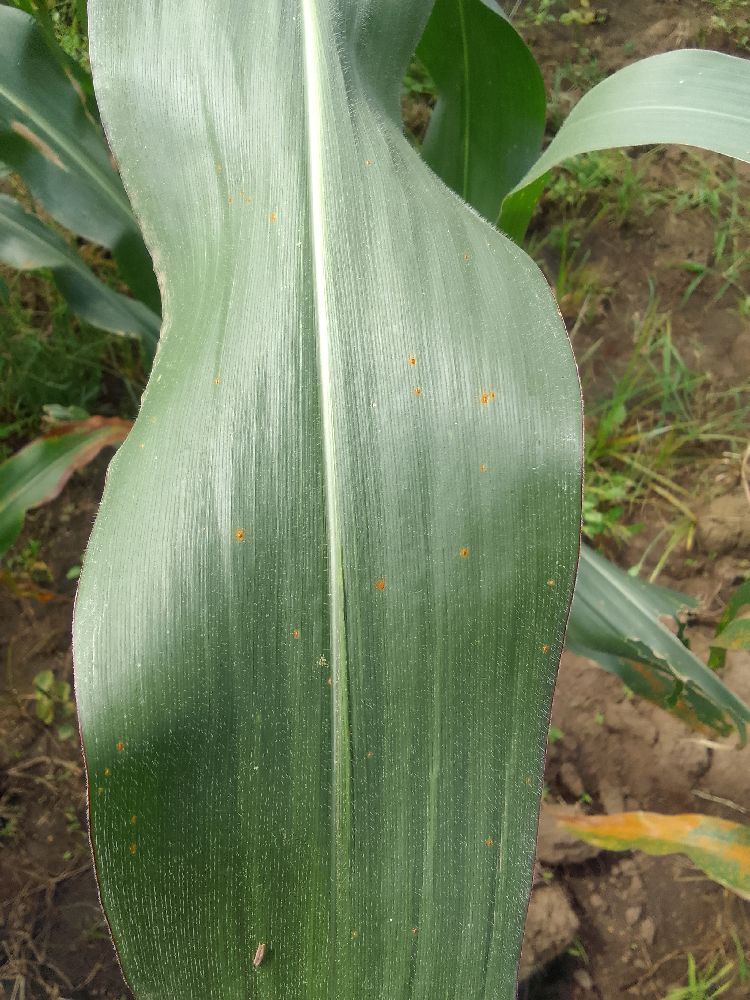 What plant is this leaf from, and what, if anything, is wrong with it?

maize, healthy
